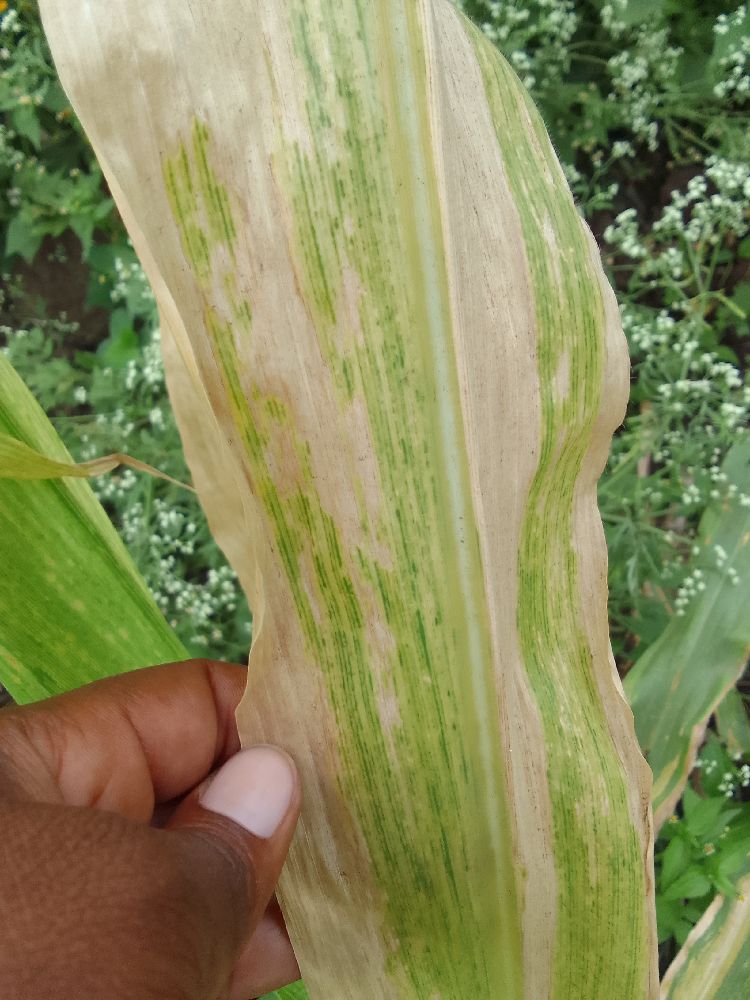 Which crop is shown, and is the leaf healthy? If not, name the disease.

maize, maize lethal necrosis
